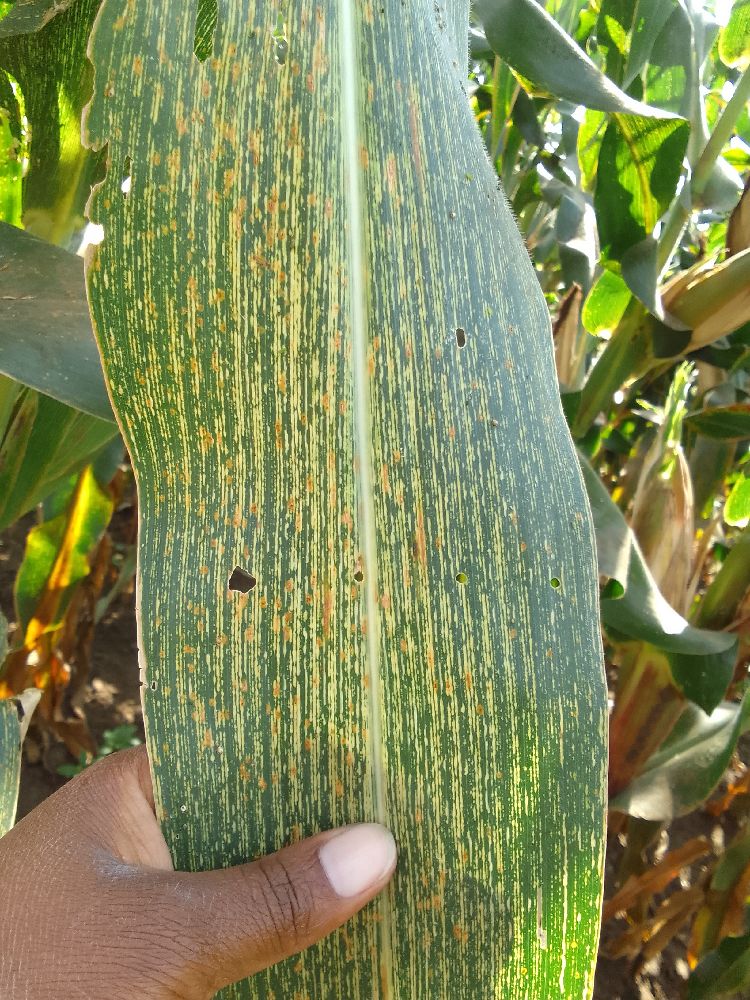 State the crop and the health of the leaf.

maize, maize streak virus
